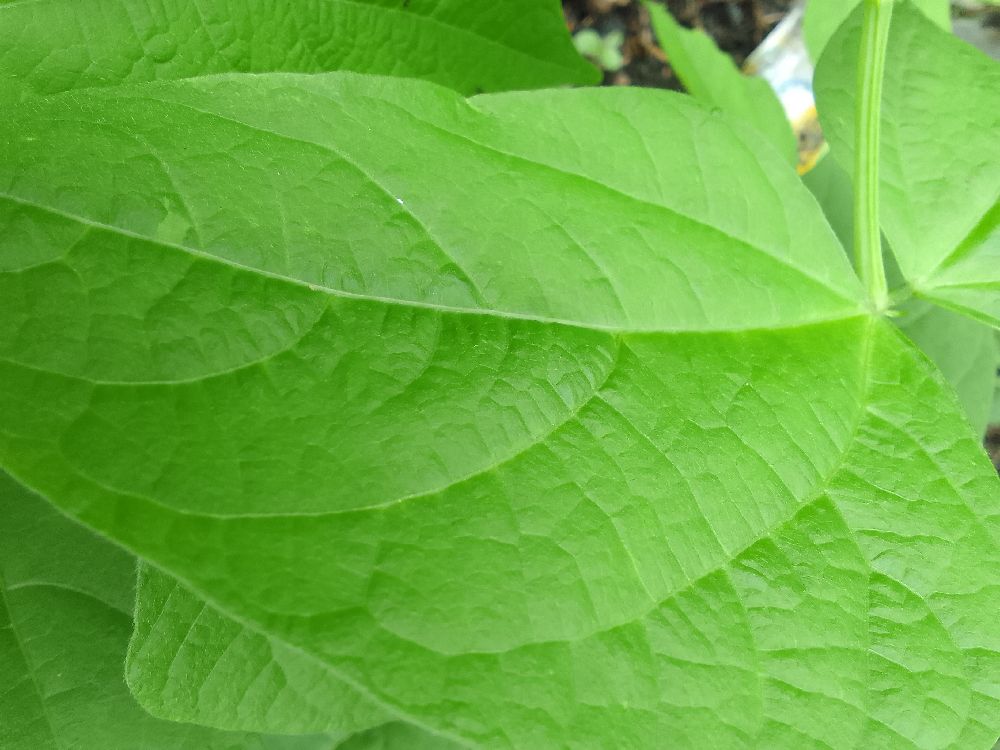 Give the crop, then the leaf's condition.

common bean, healthy
